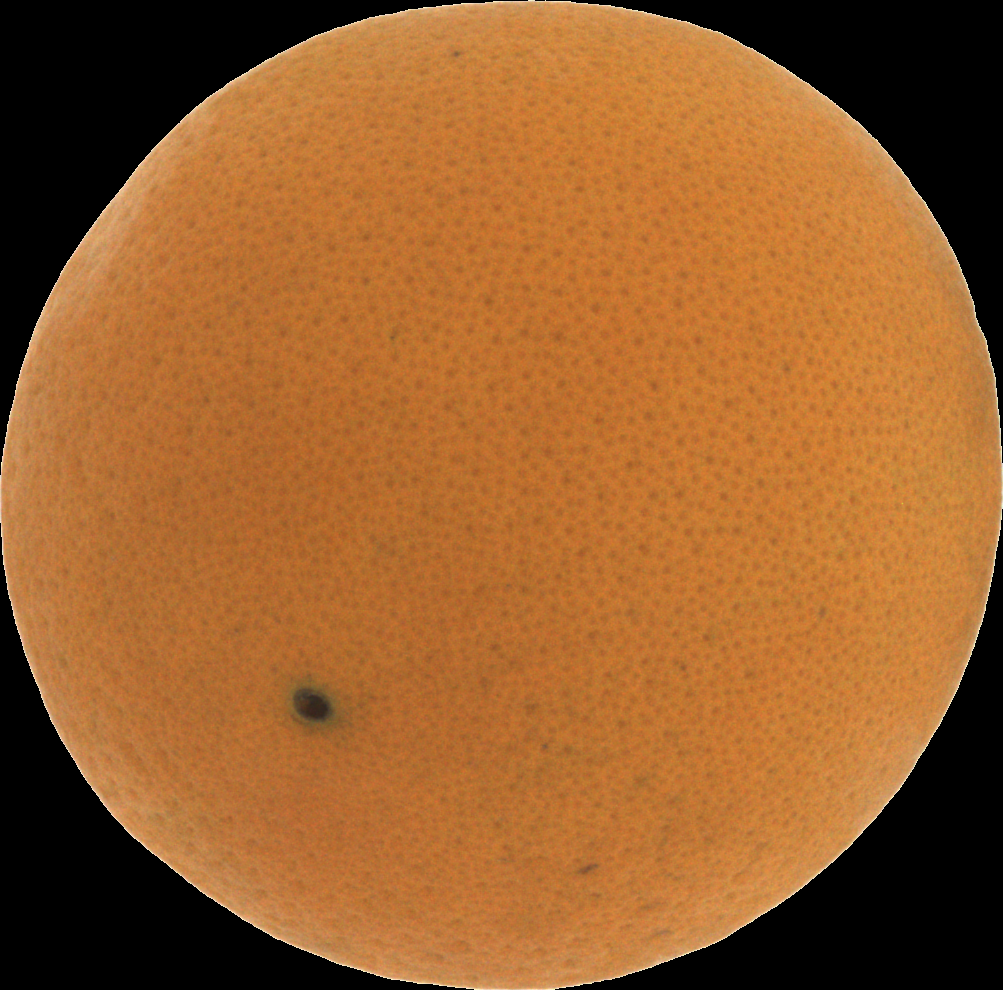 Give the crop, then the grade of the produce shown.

orange, good
